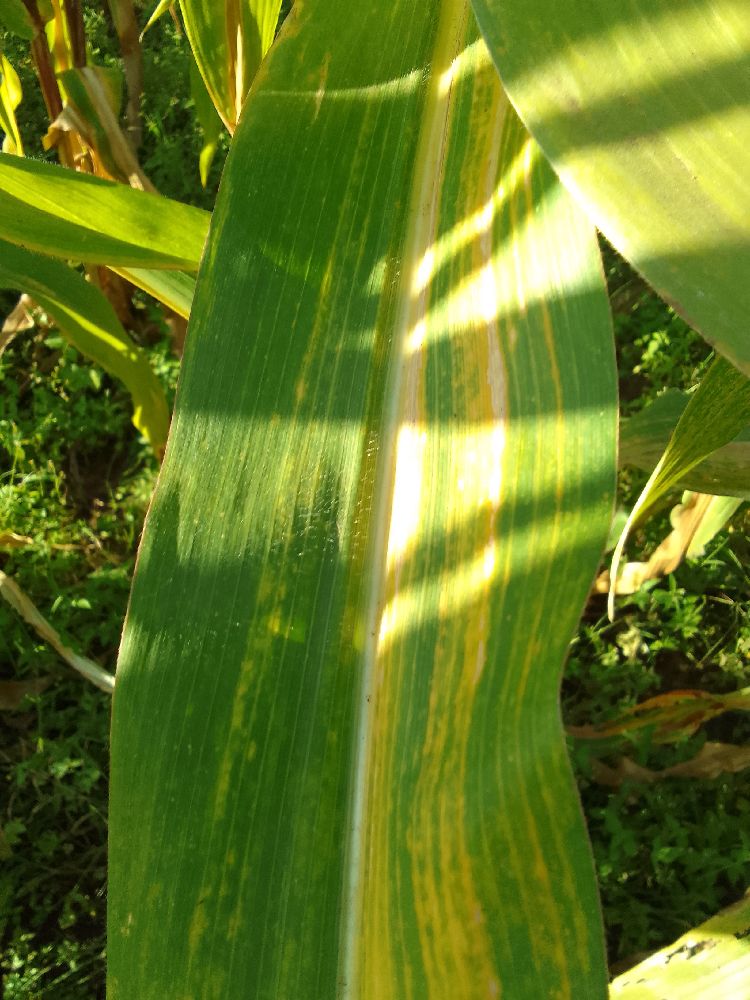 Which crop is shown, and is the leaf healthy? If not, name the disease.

maize, maize lethal necrosis
